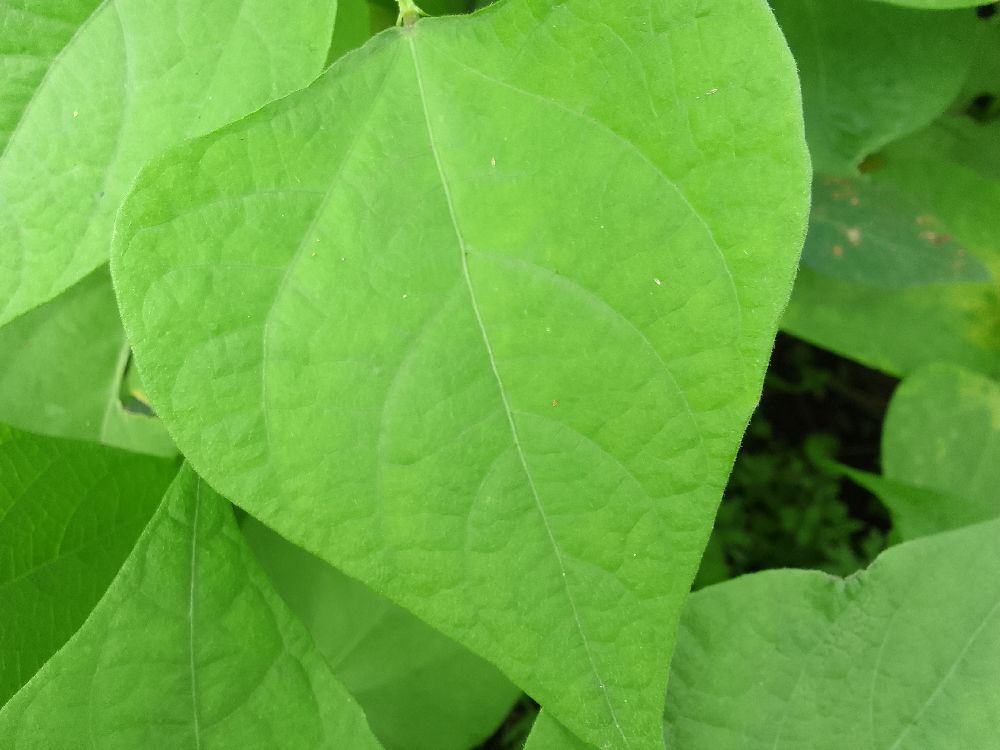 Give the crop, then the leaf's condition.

common bean, healthy
